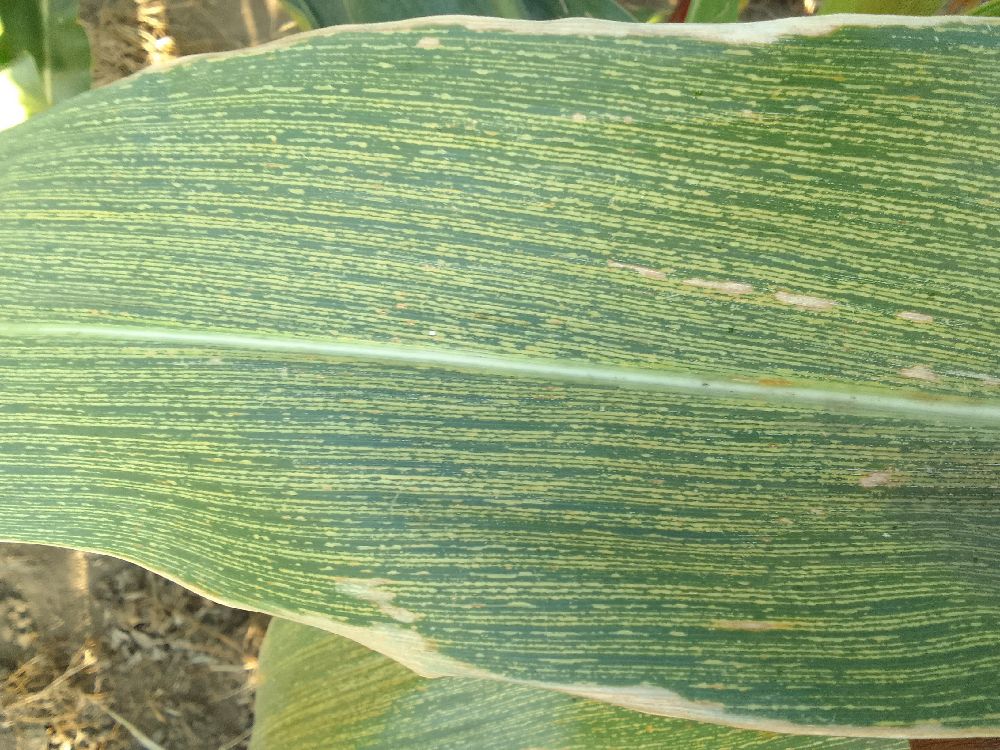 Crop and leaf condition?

maize, maize streak virus
